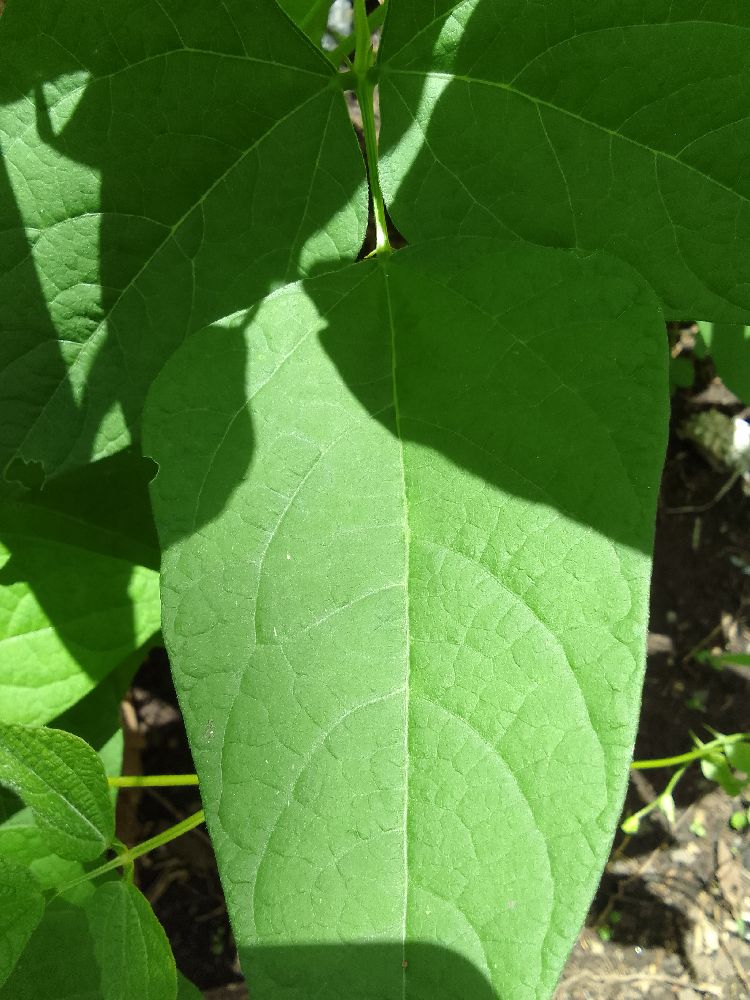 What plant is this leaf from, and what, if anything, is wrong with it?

common bean, healthy
